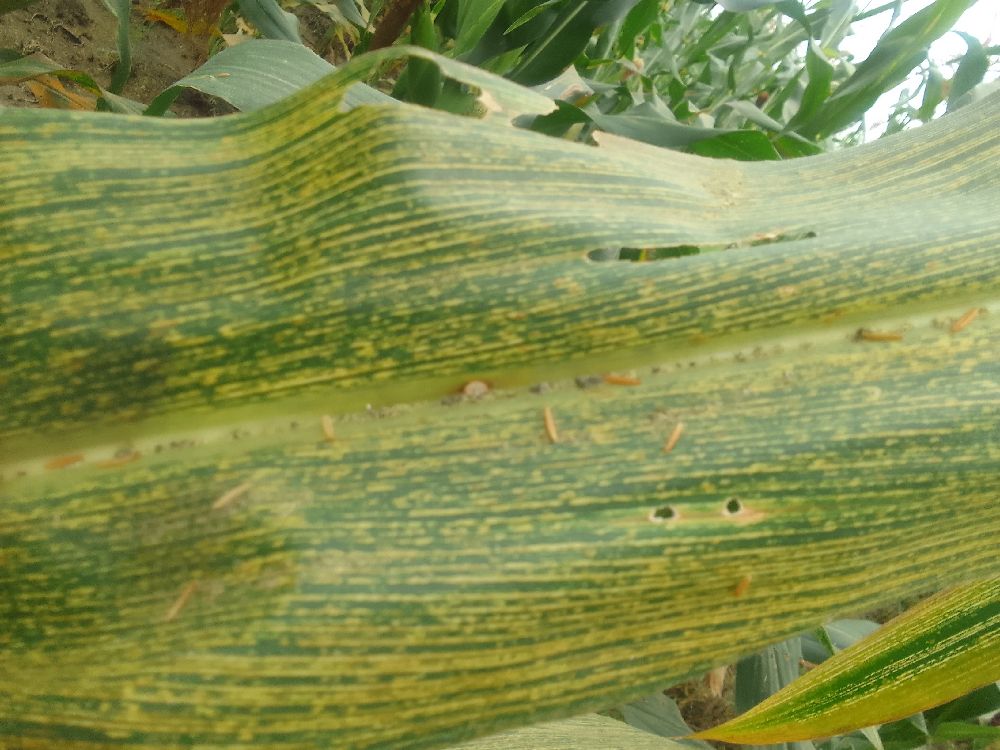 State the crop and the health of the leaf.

maize, maize streak virus
